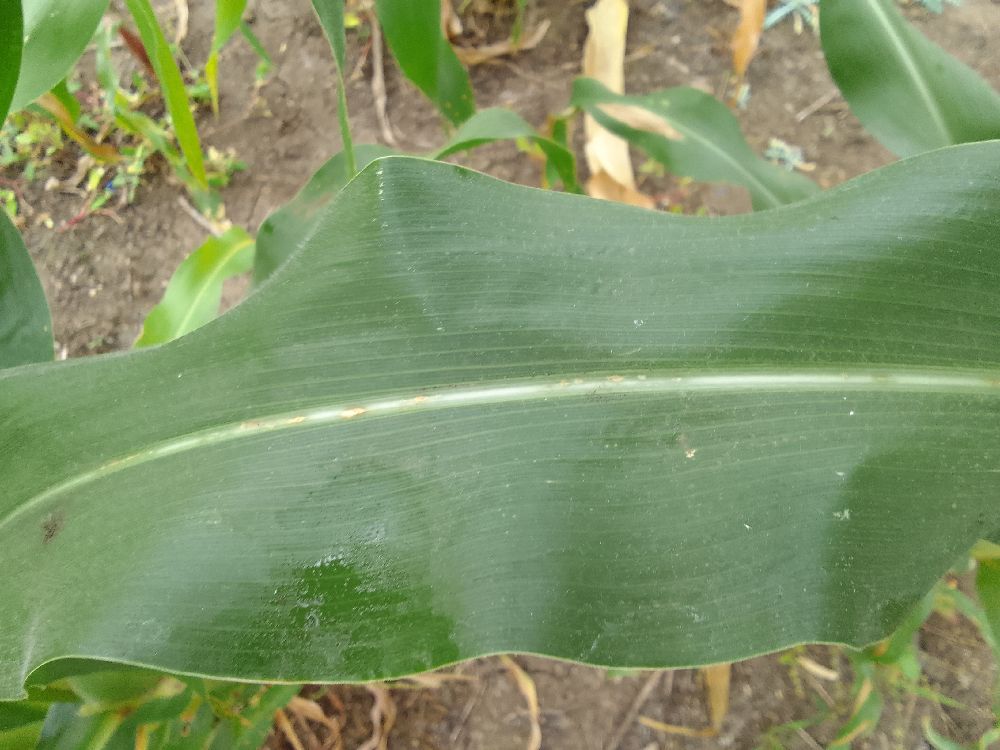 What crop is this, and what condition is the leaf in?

maize, healthy
